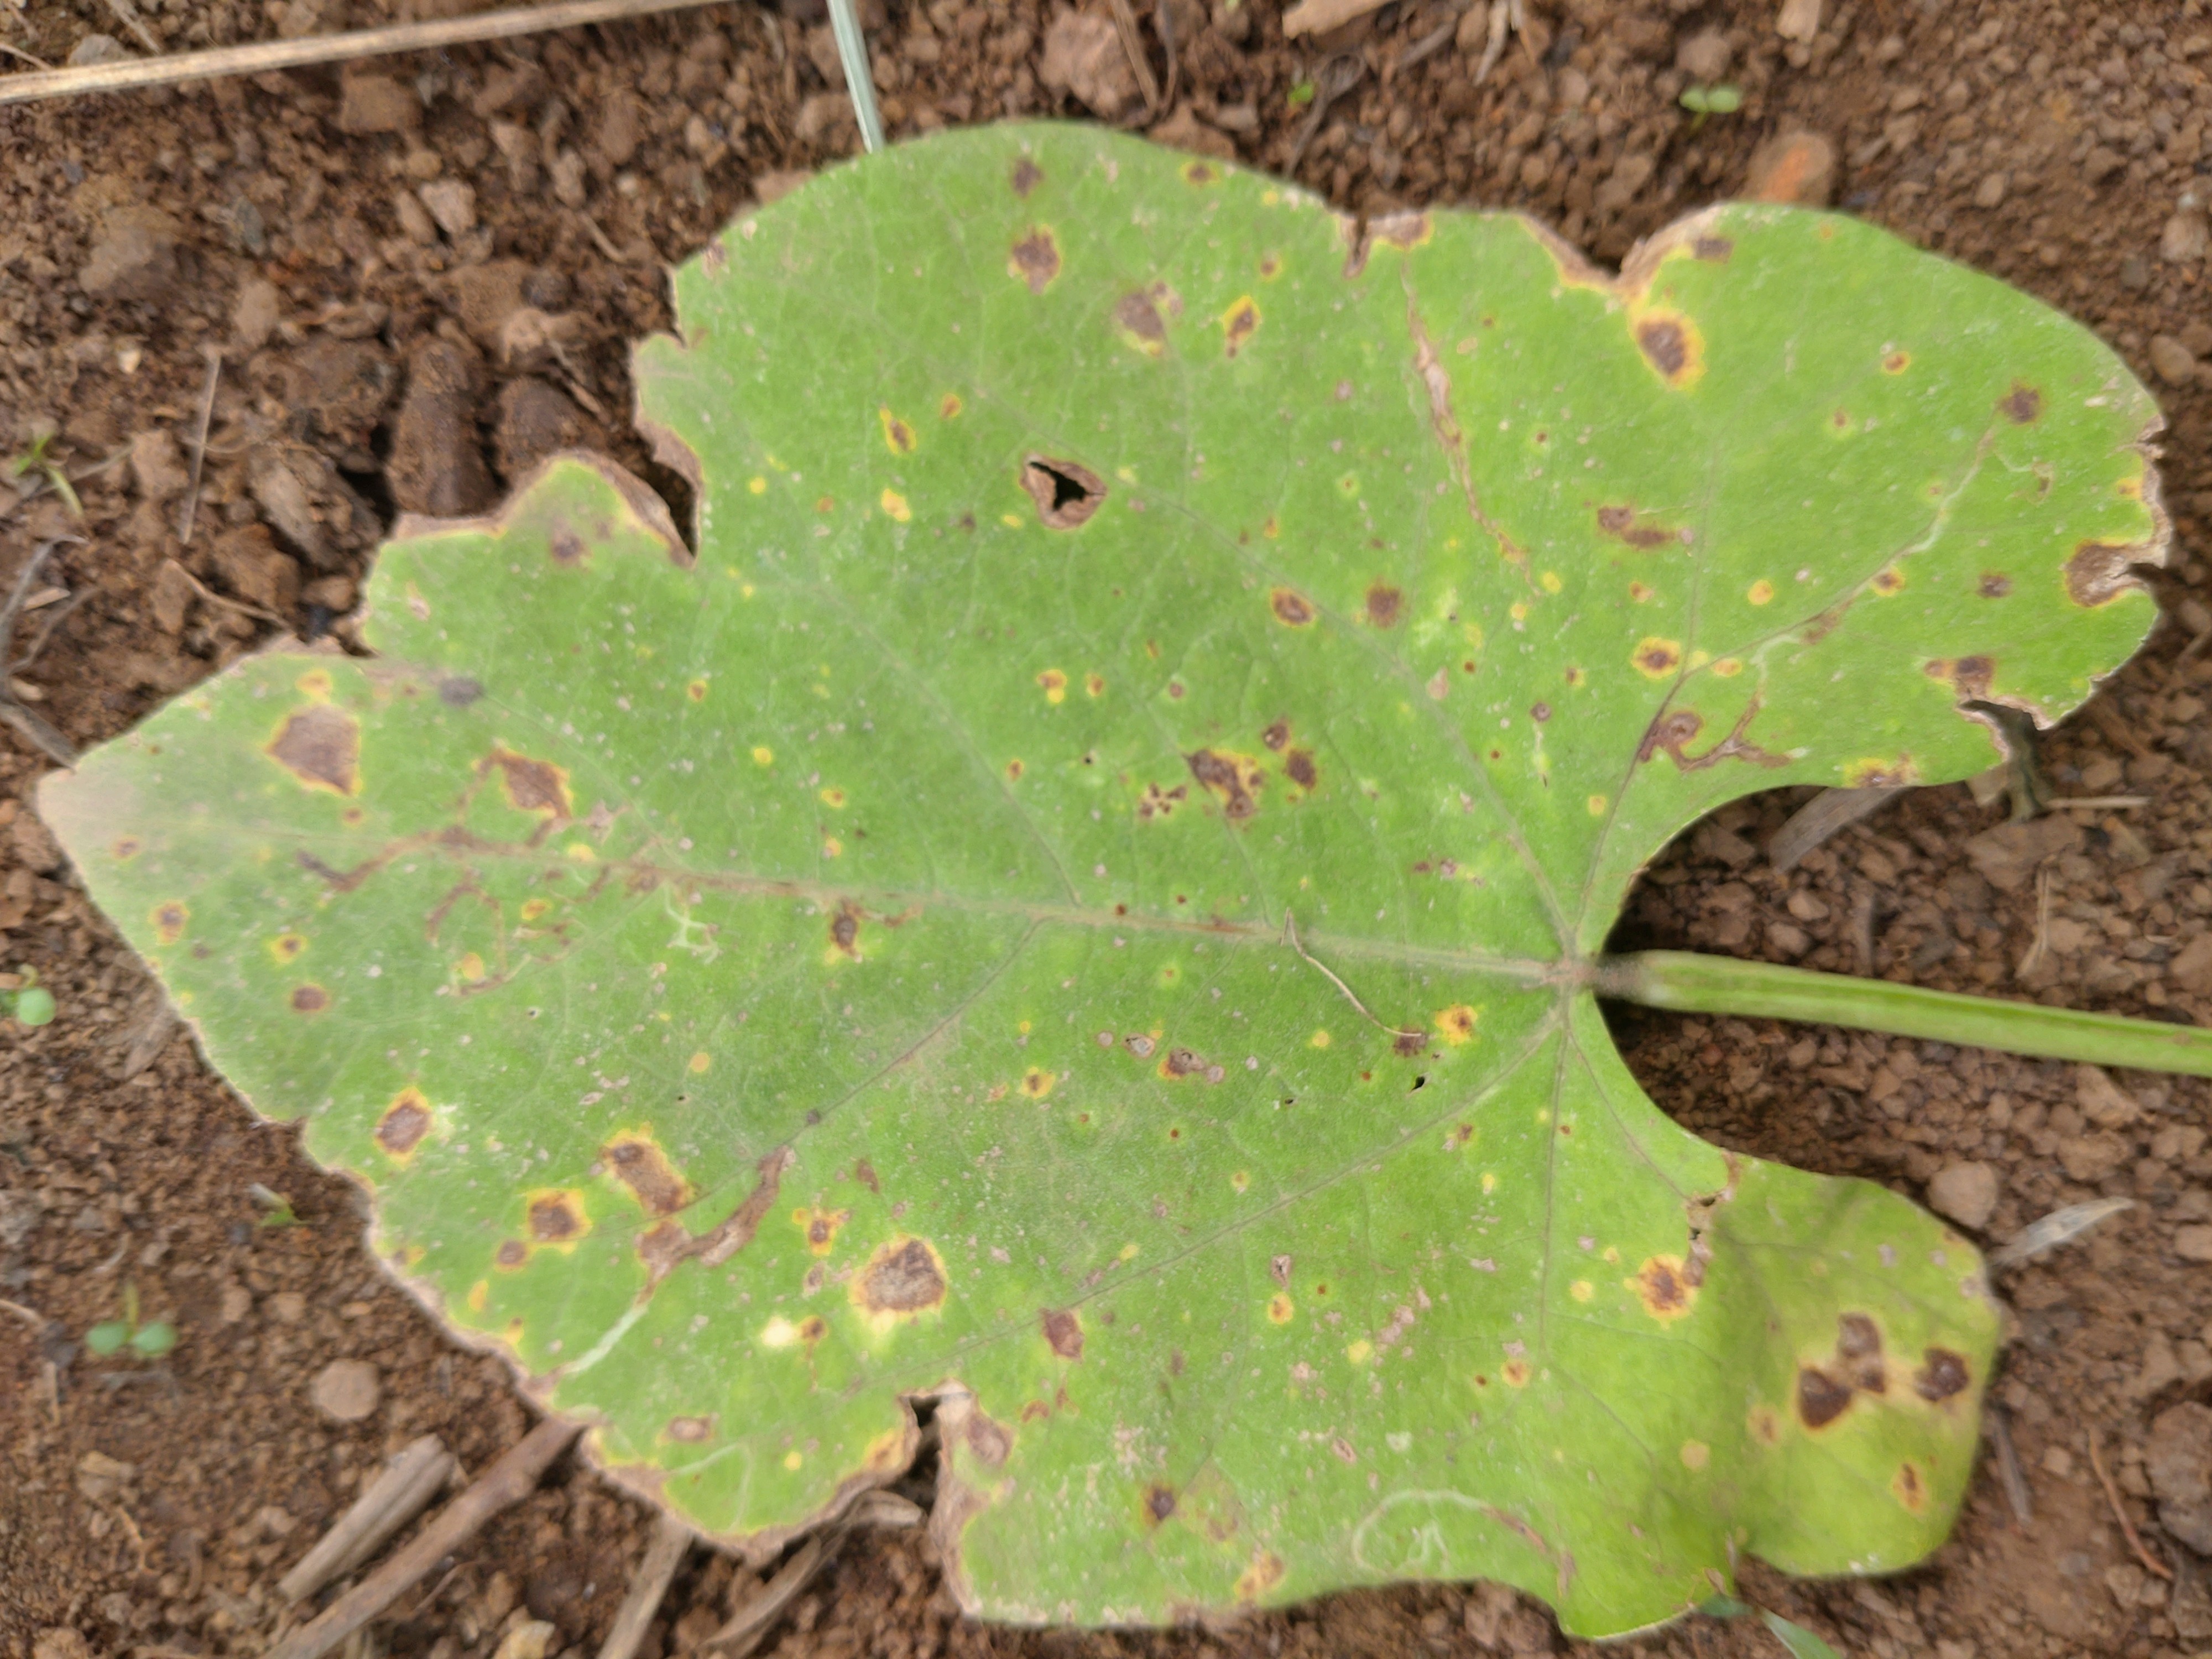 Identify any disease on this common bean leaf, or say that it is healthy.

rust
